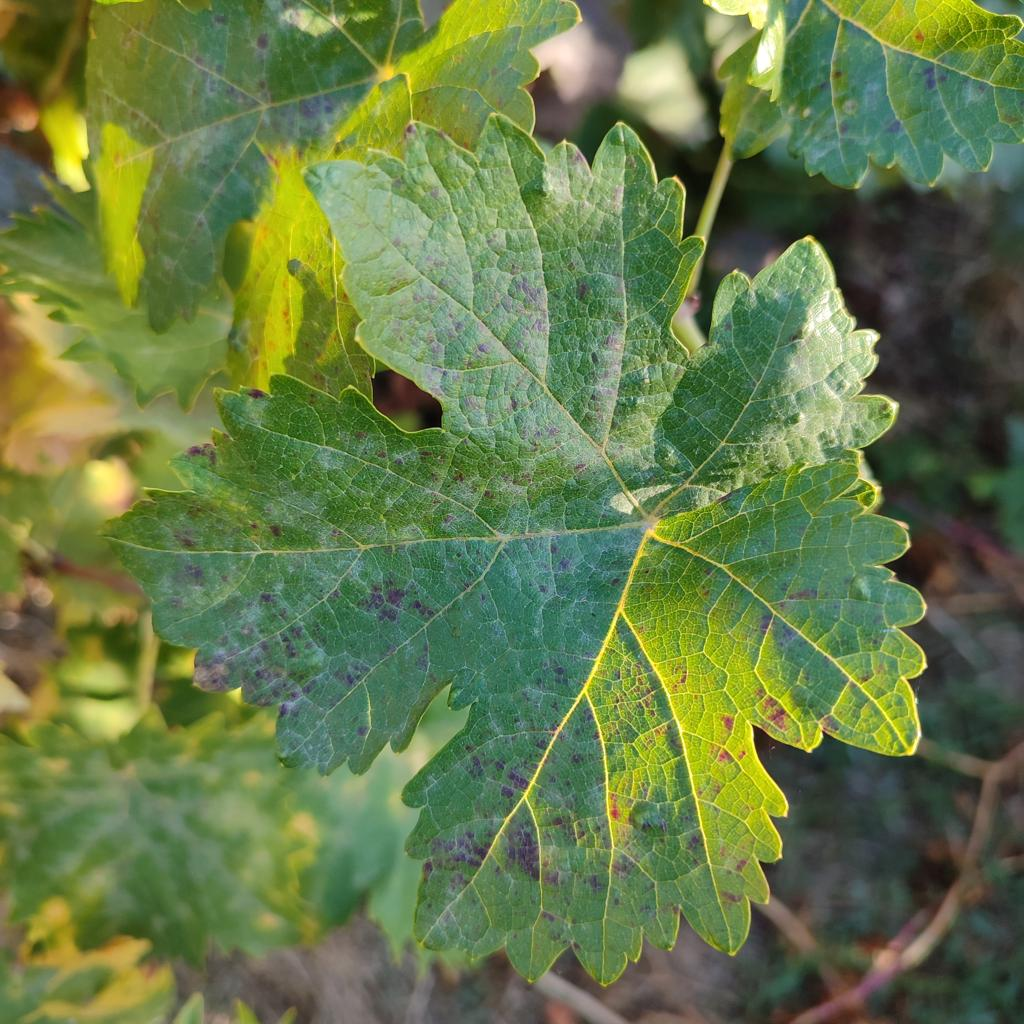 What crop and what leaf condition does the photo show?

grapevine, powdery mildew
